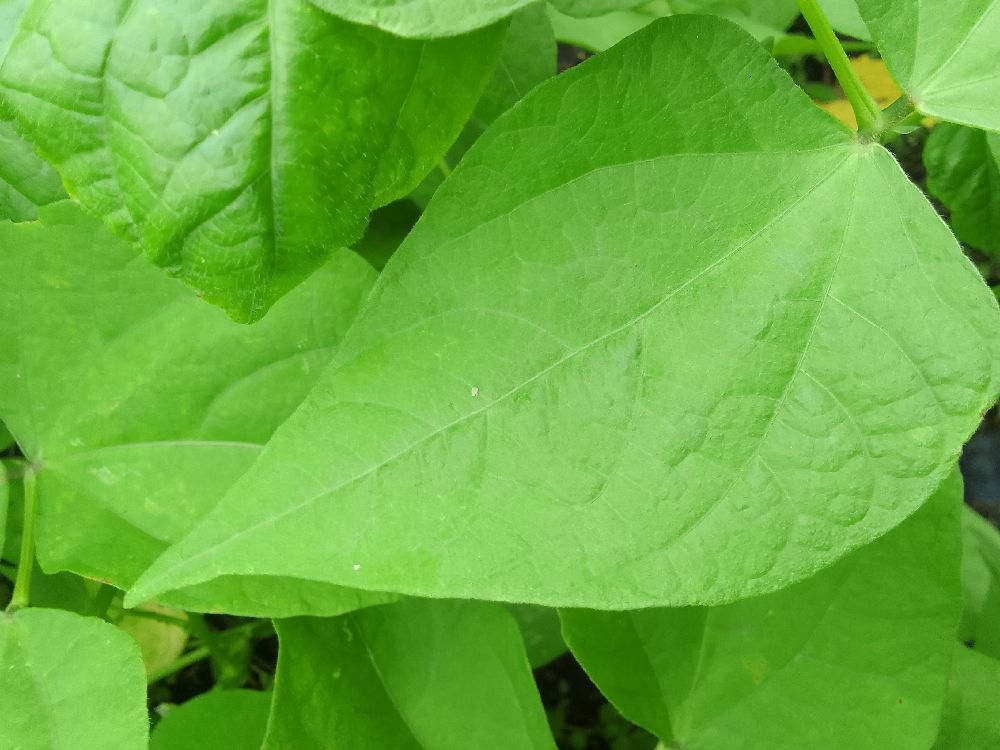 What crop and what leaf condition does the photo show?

common bean, healthy
